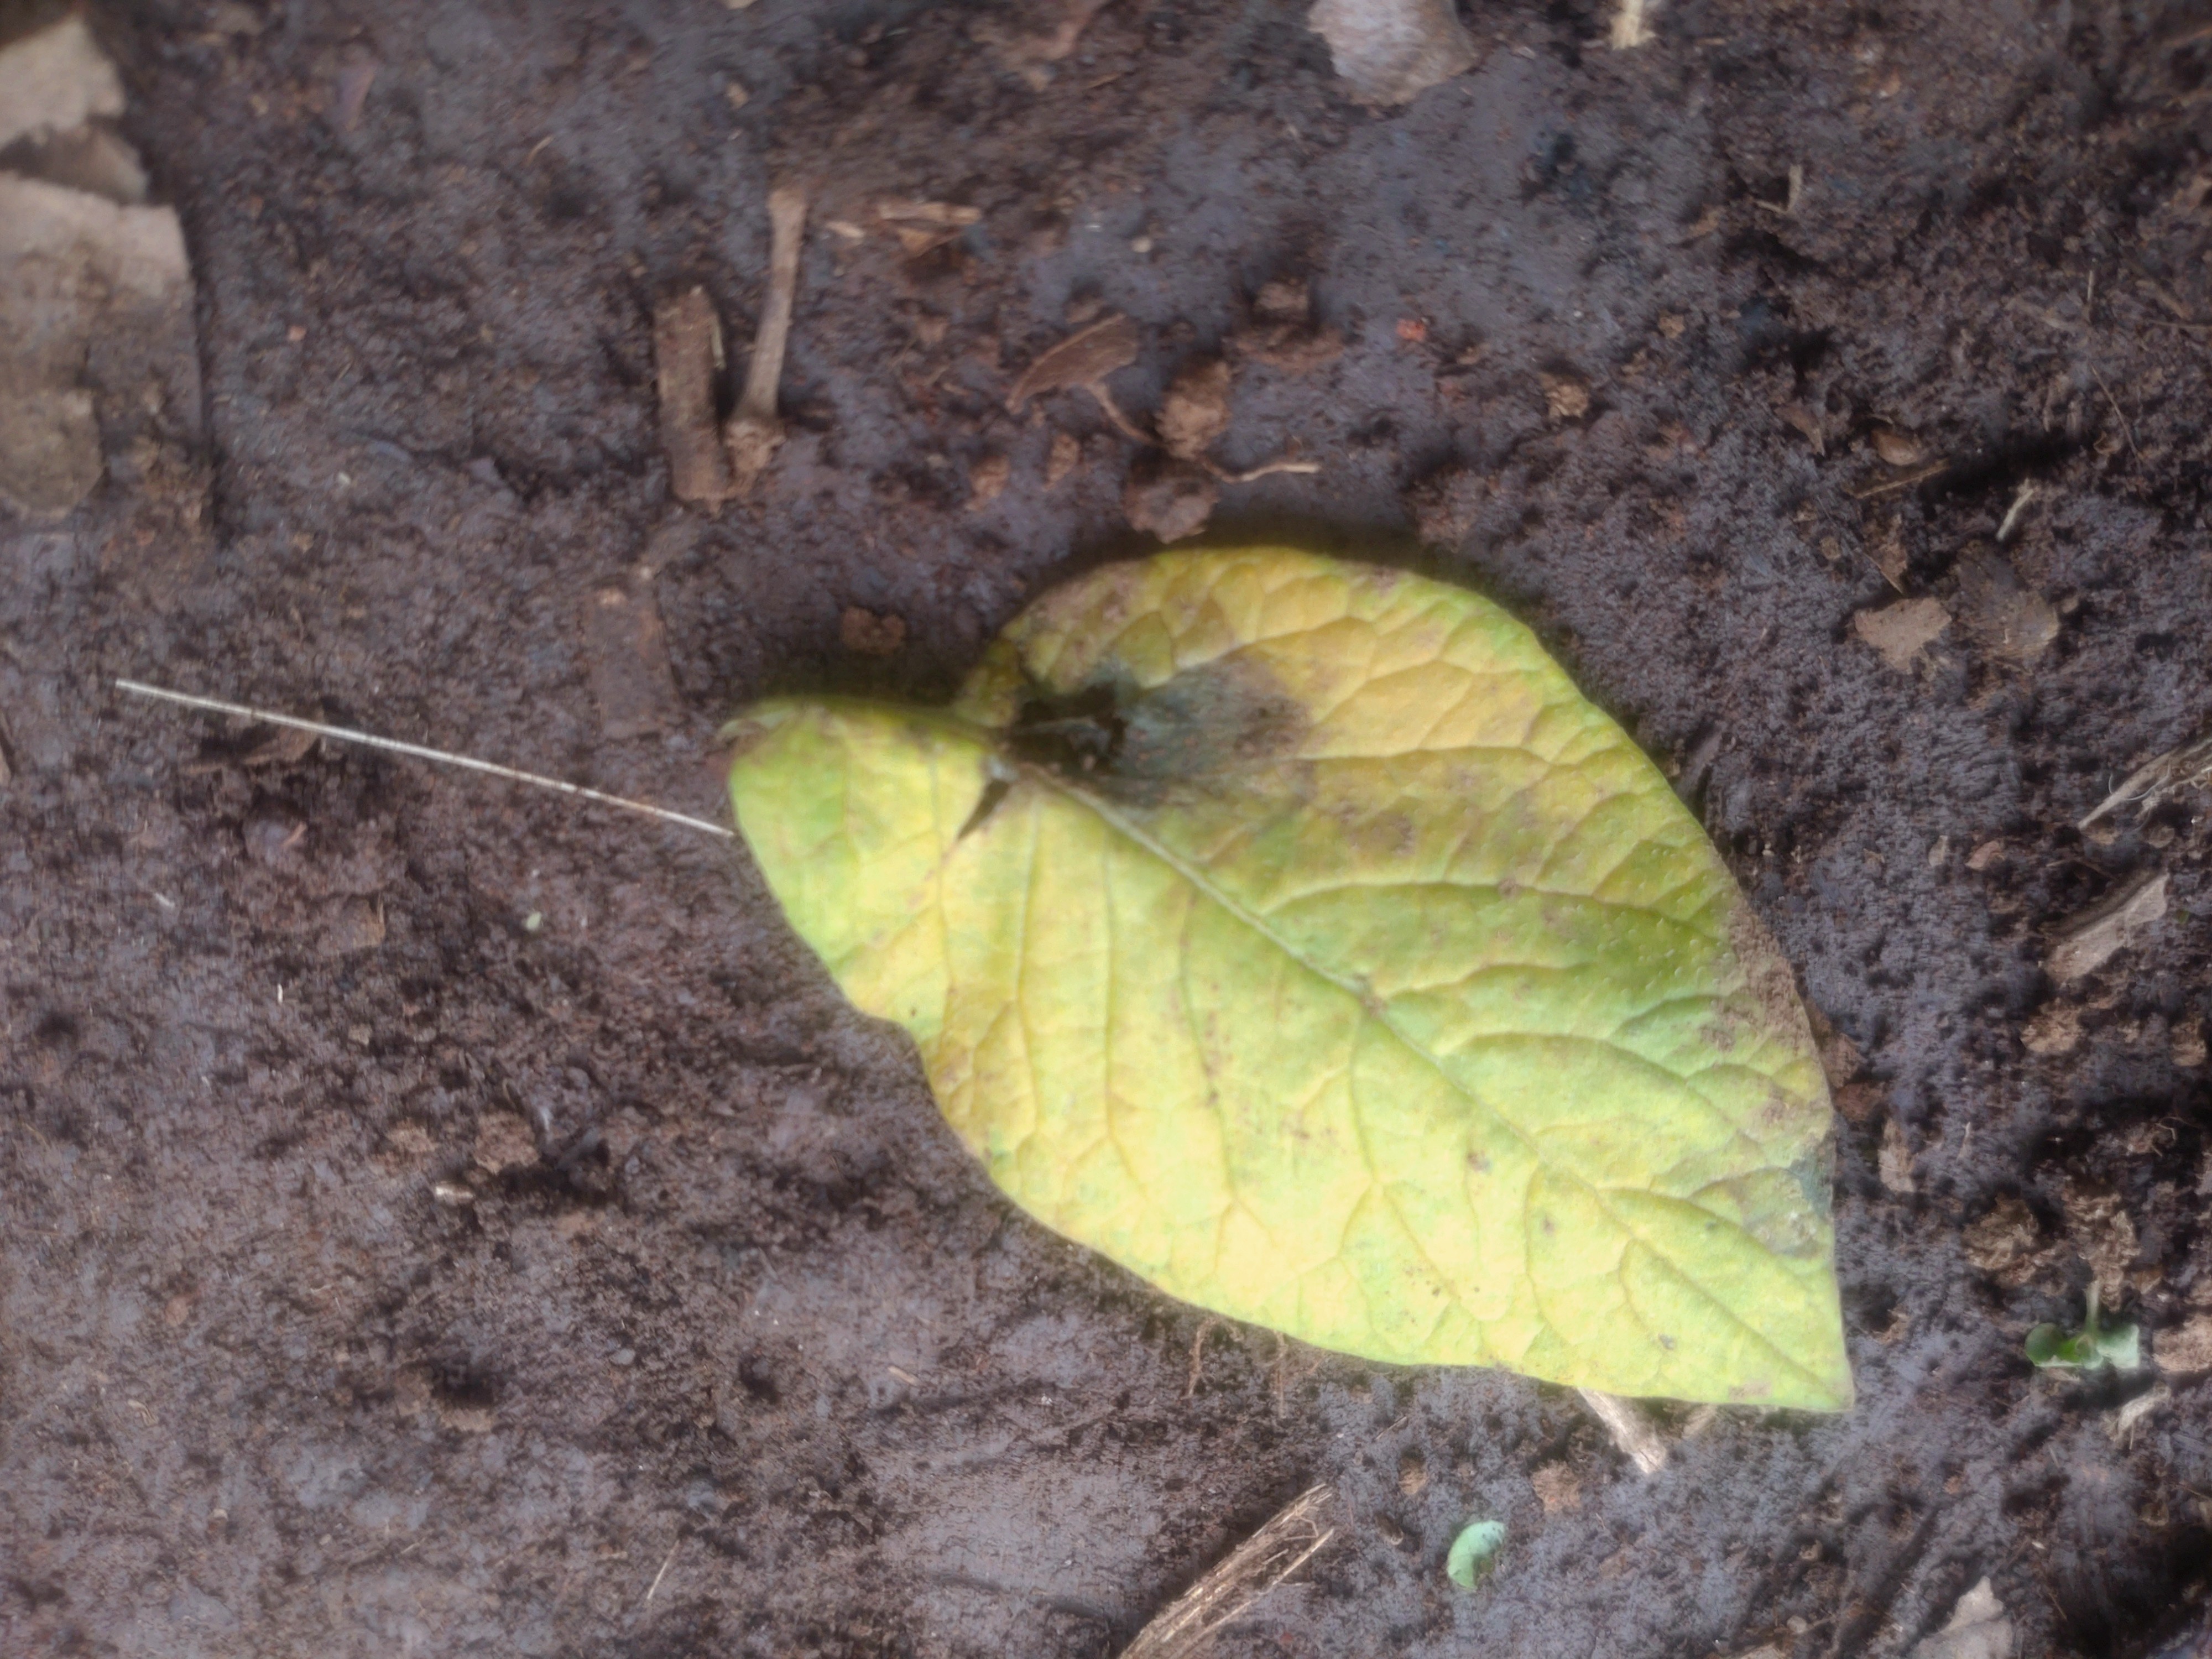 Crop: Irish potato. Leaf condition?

late blight
